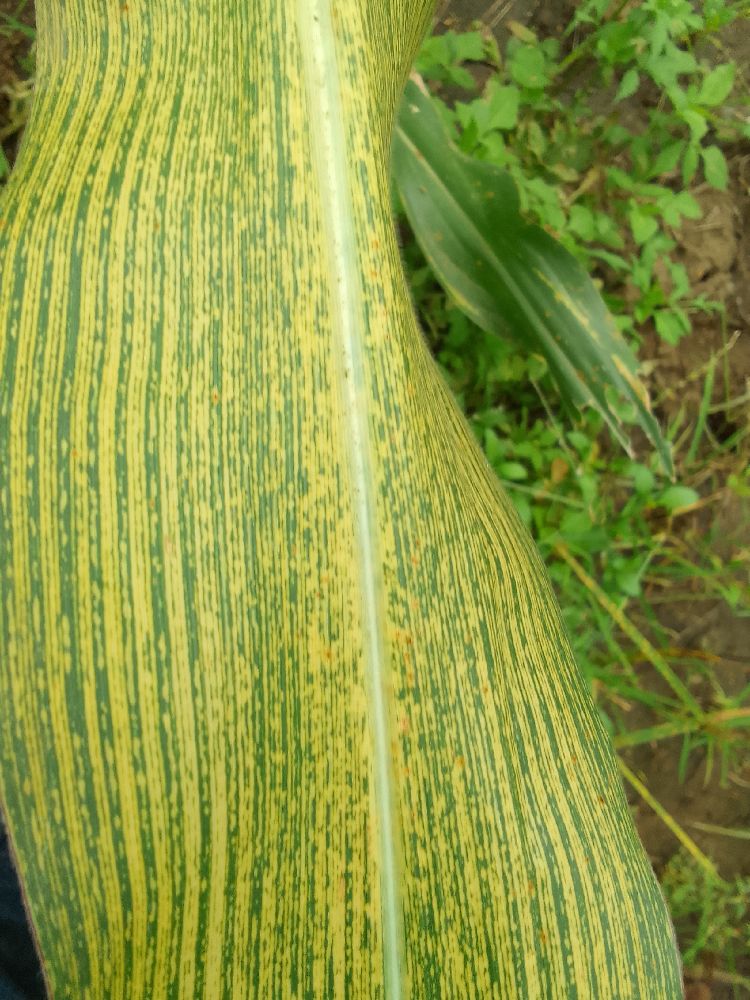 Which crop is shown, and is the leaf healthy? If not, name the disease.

maize, maize streak virus
